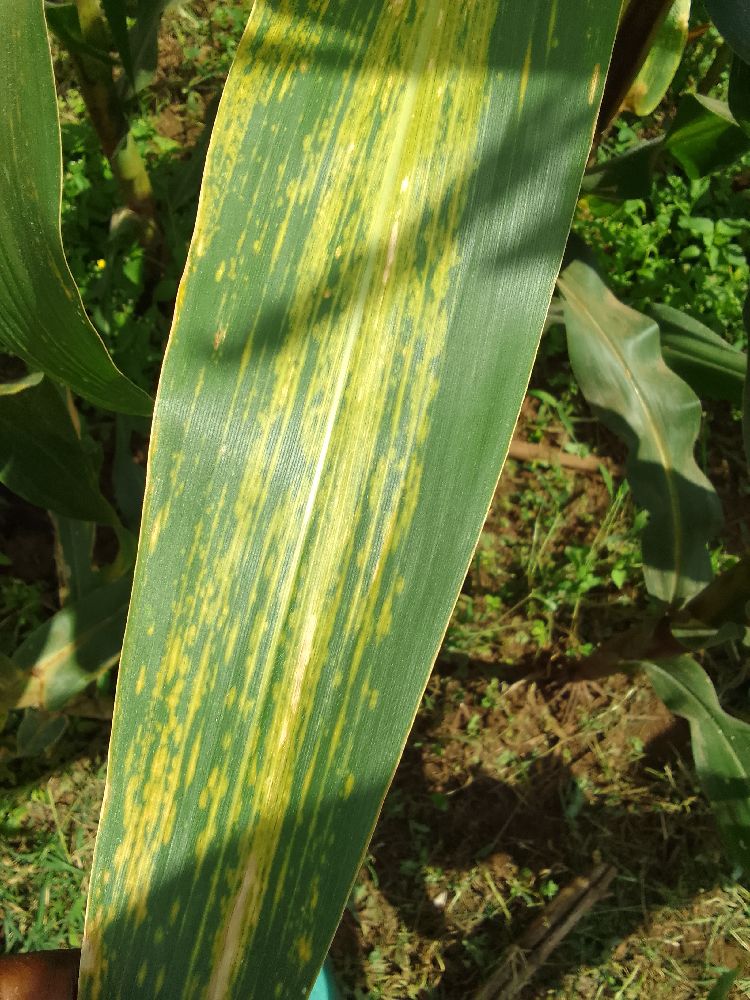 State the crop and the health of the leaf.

maize, maize lethal necrosis
